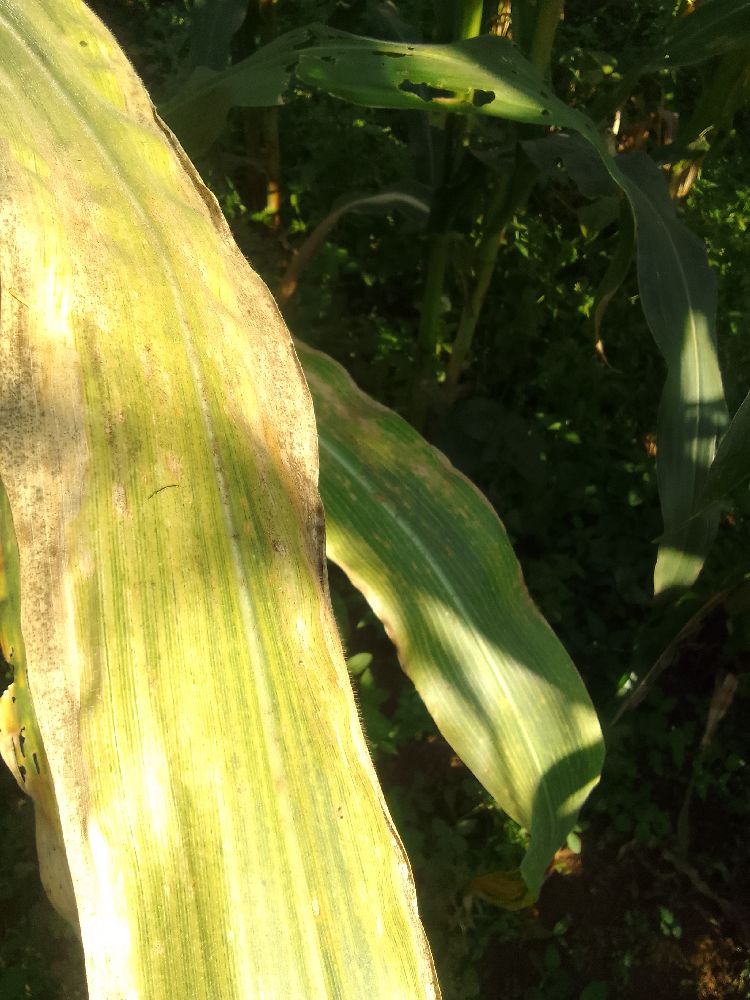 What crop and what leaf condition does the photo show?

maize, maize lethal necrosis
